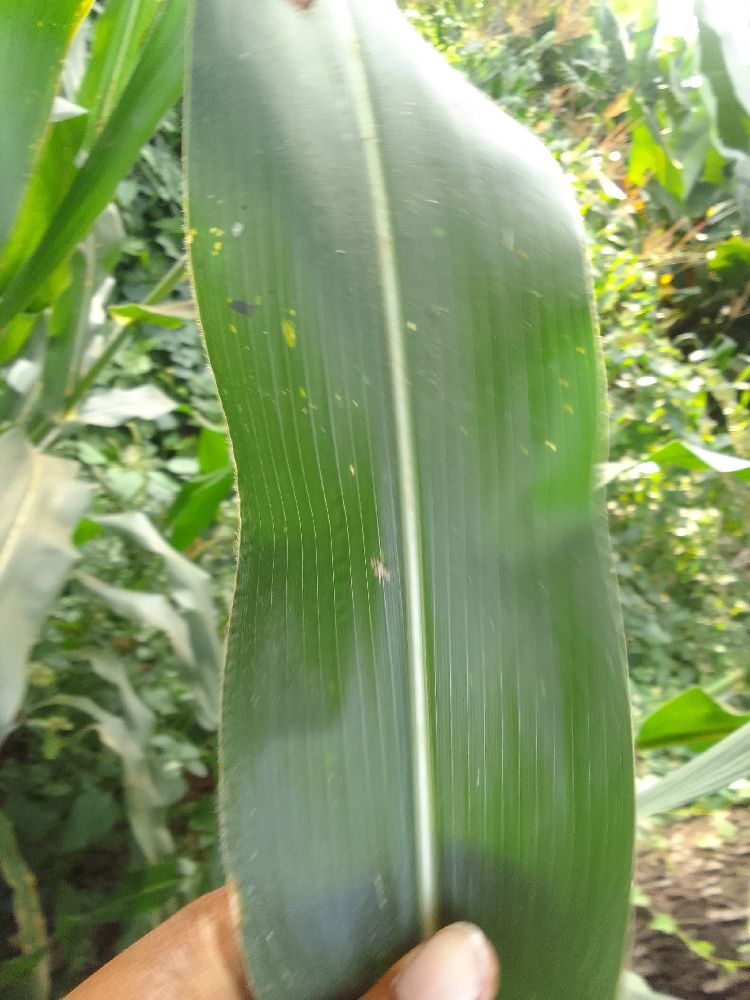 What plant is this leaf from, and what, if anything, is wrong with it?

maize, healthy
